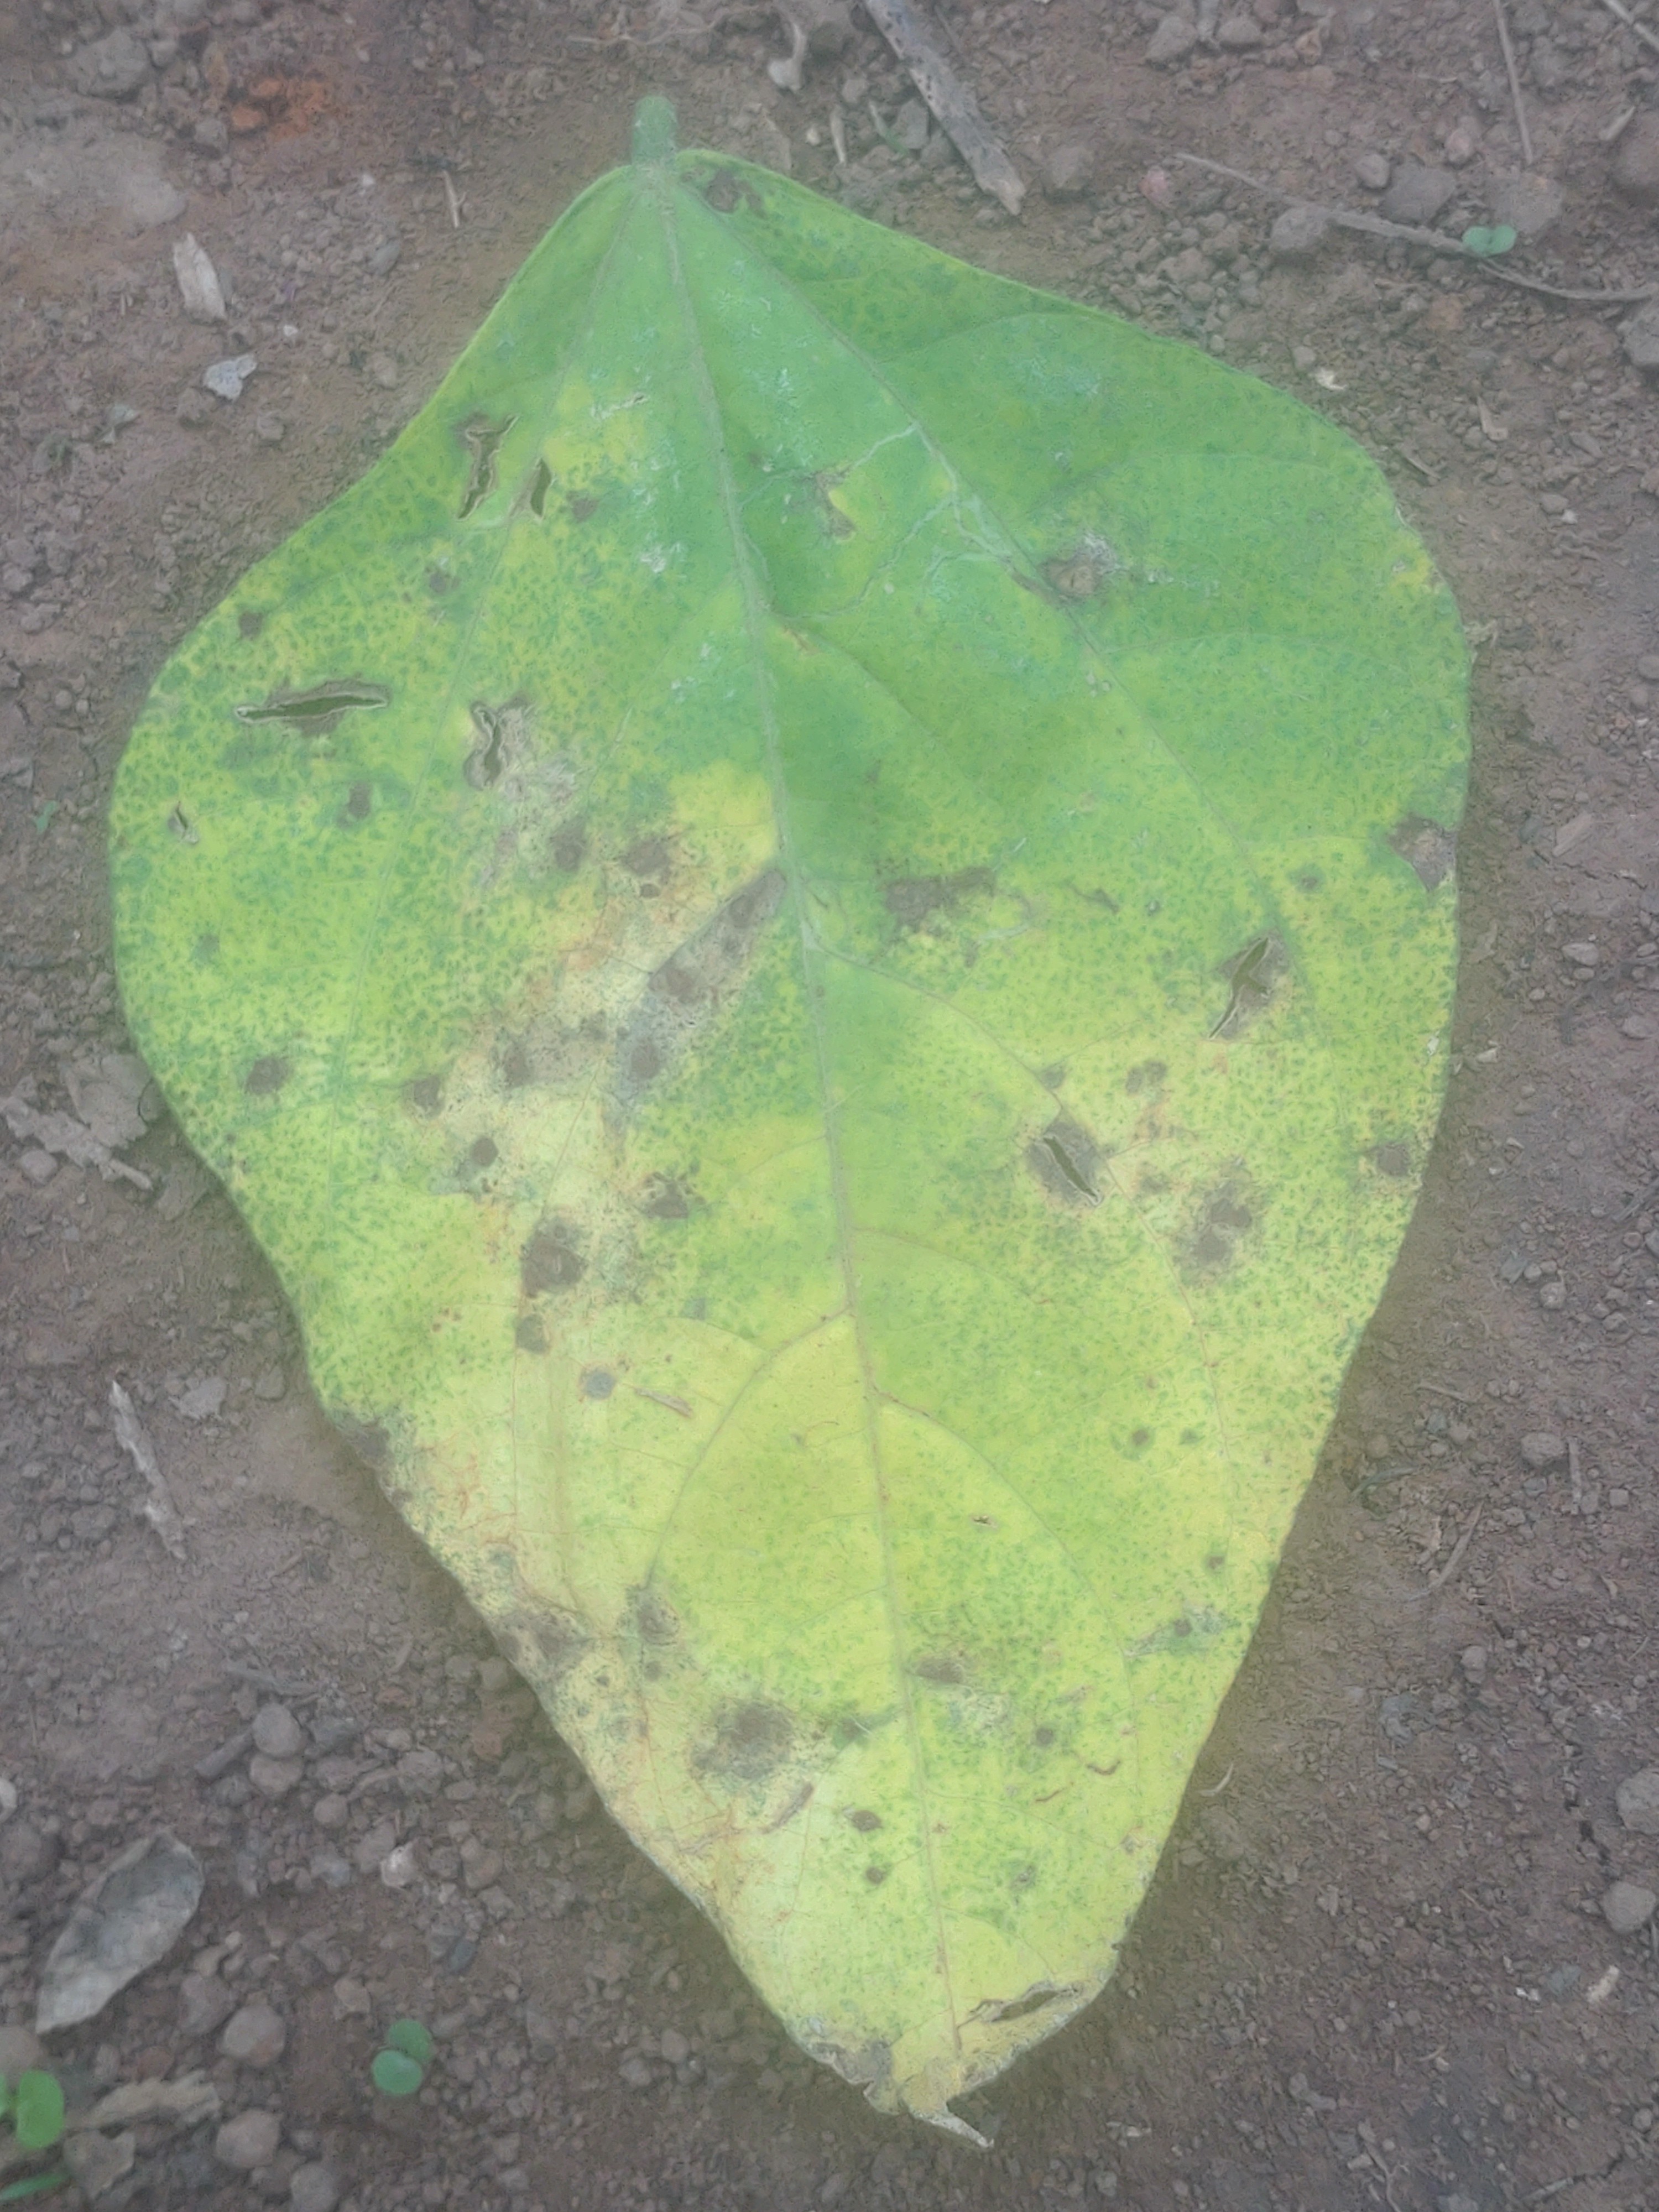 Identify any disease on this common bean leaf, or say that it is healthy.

anthracnose
